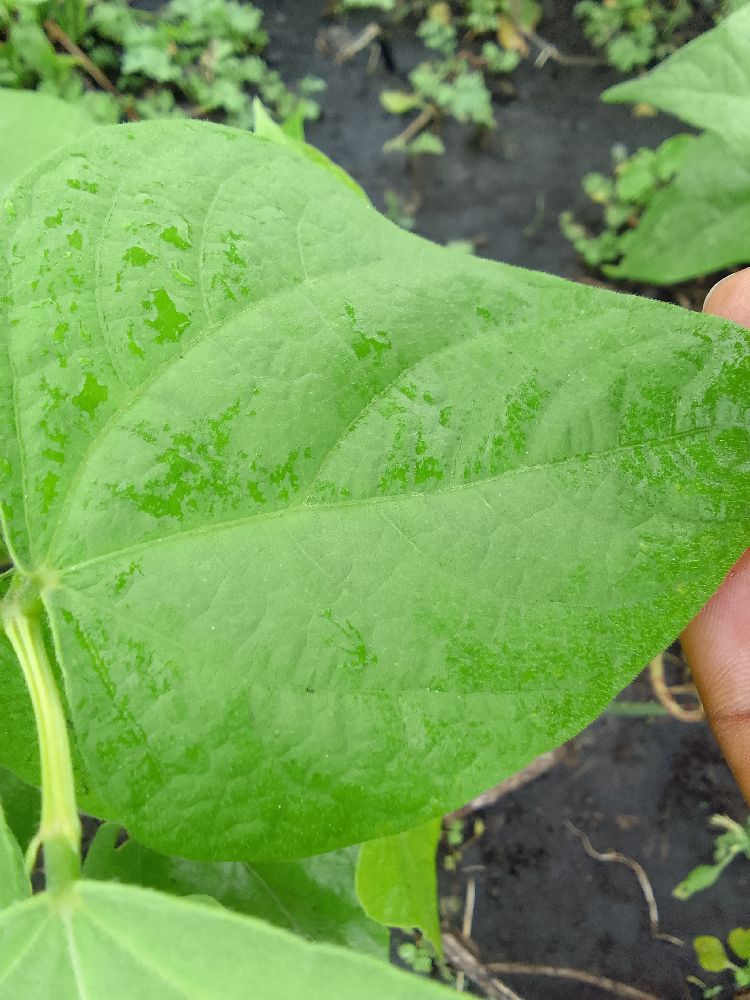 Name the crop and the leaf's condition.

common bean, healthy
